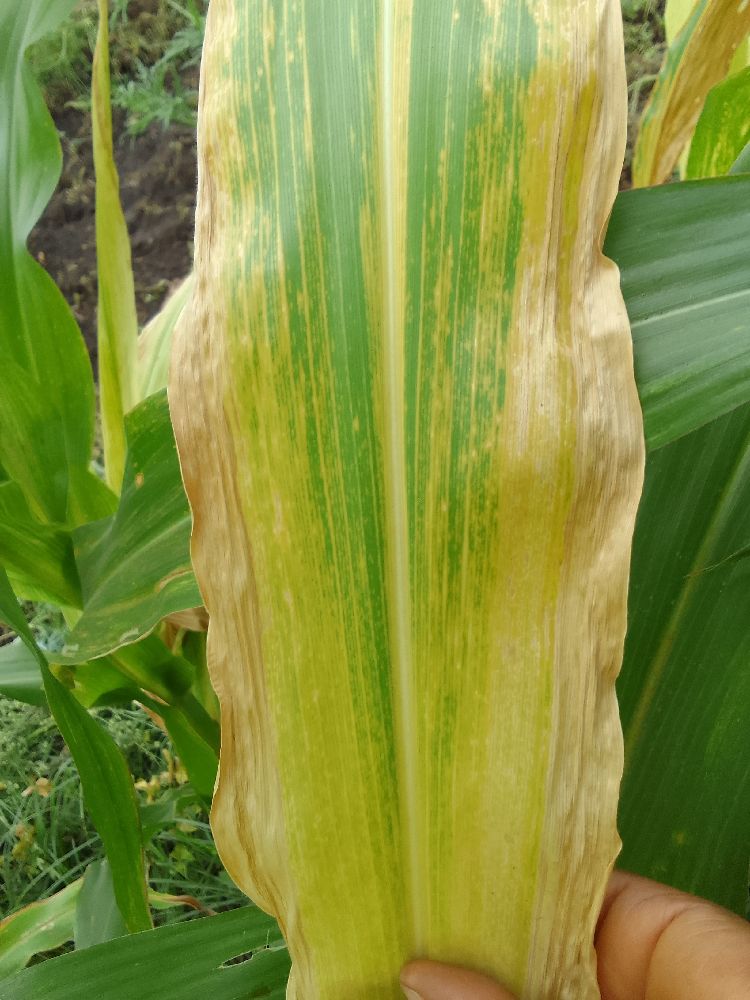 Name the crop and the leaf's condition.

maize, maize lethal necrosis
